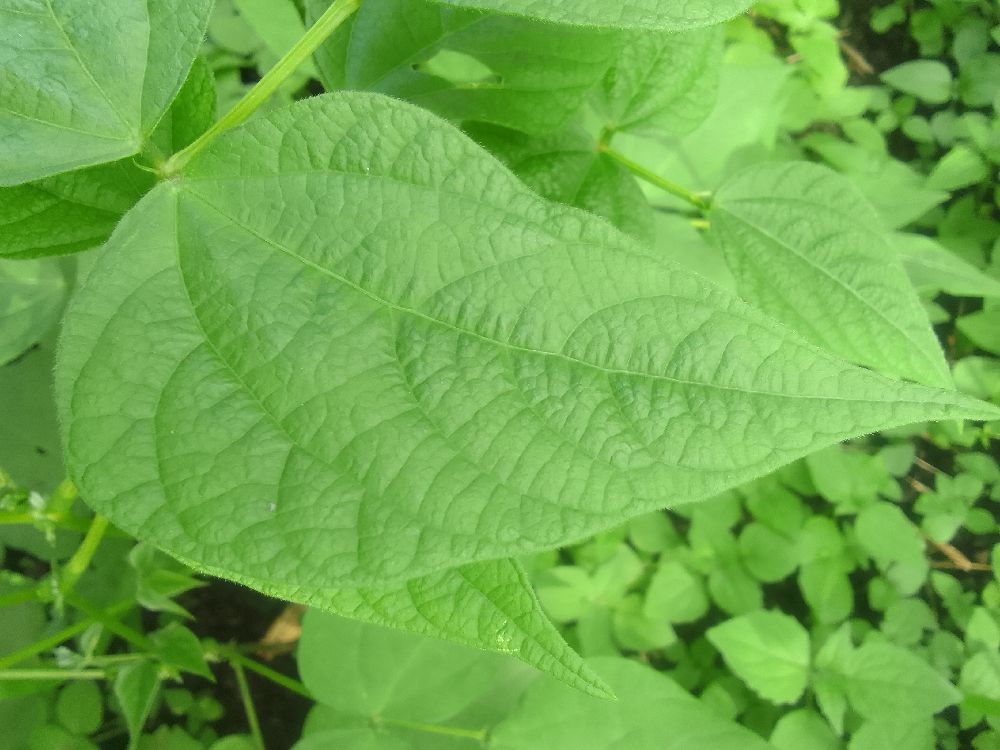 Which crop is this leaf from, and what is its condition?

common bean, healthy
